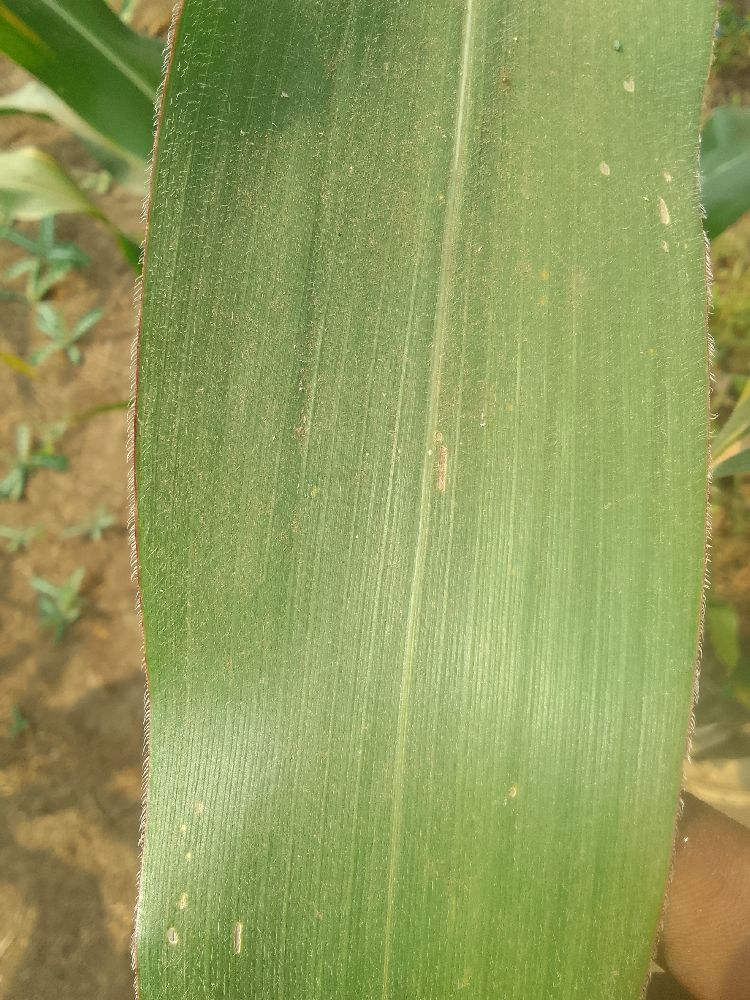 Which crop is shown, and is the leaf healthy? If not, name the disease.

maize, healthy
